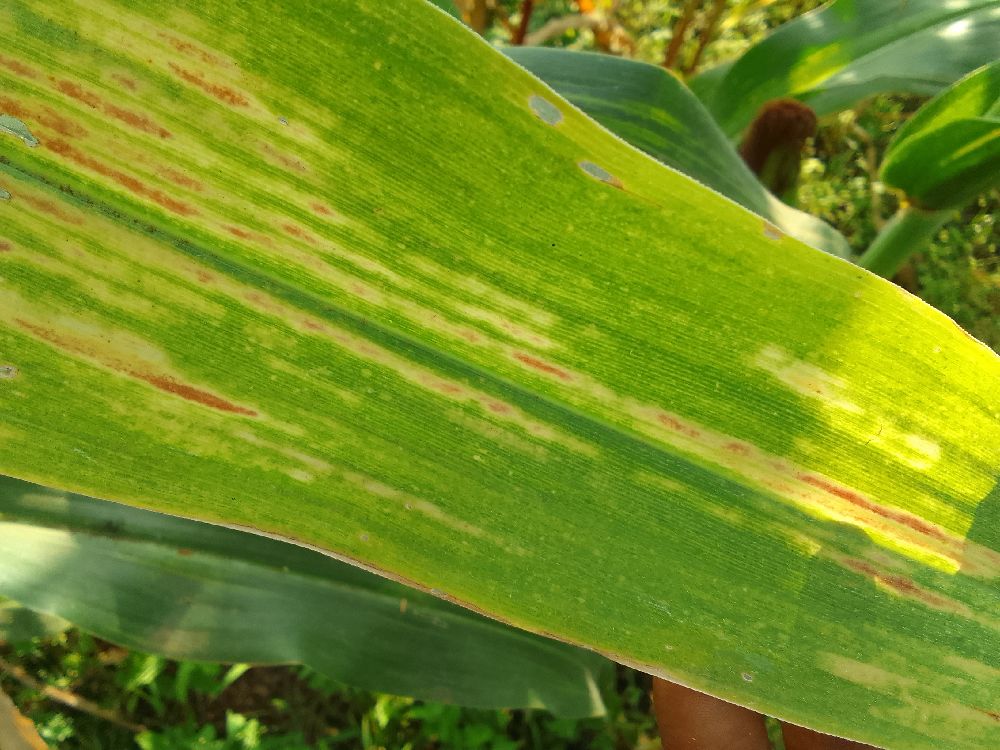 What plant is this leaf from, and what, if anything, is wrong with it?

maize, maize lethal necrosis
